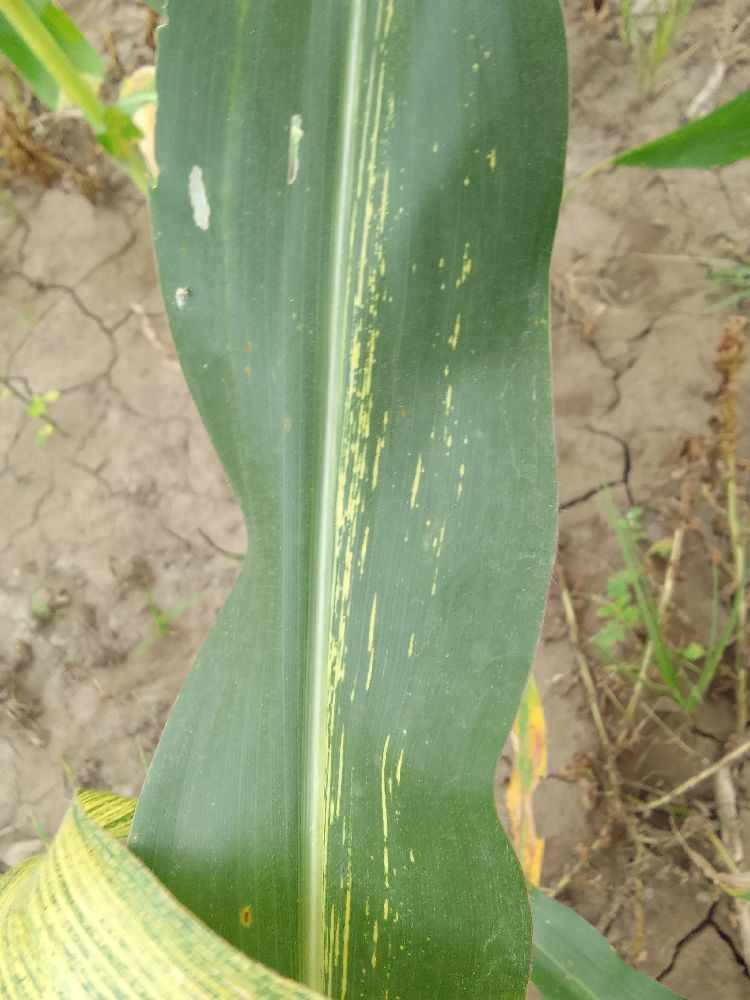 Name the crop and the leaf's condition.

maize, maize streak virus
